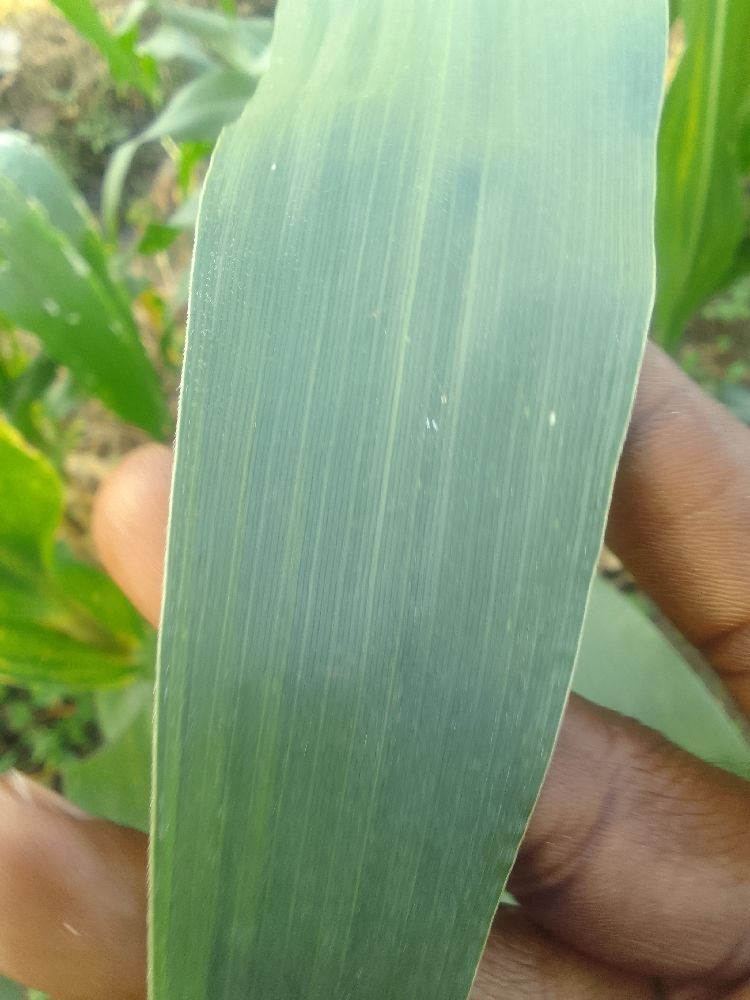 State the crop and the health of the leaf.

maize, healthy
